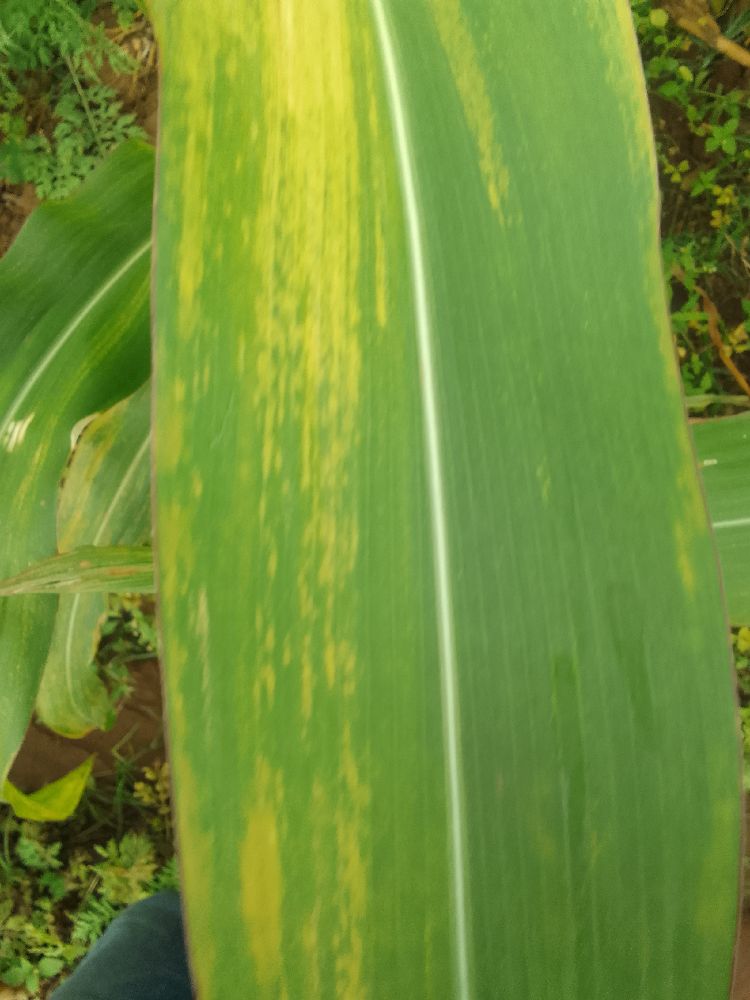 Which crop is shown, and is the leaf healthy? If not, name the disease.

maize, maize lethal necrosis
